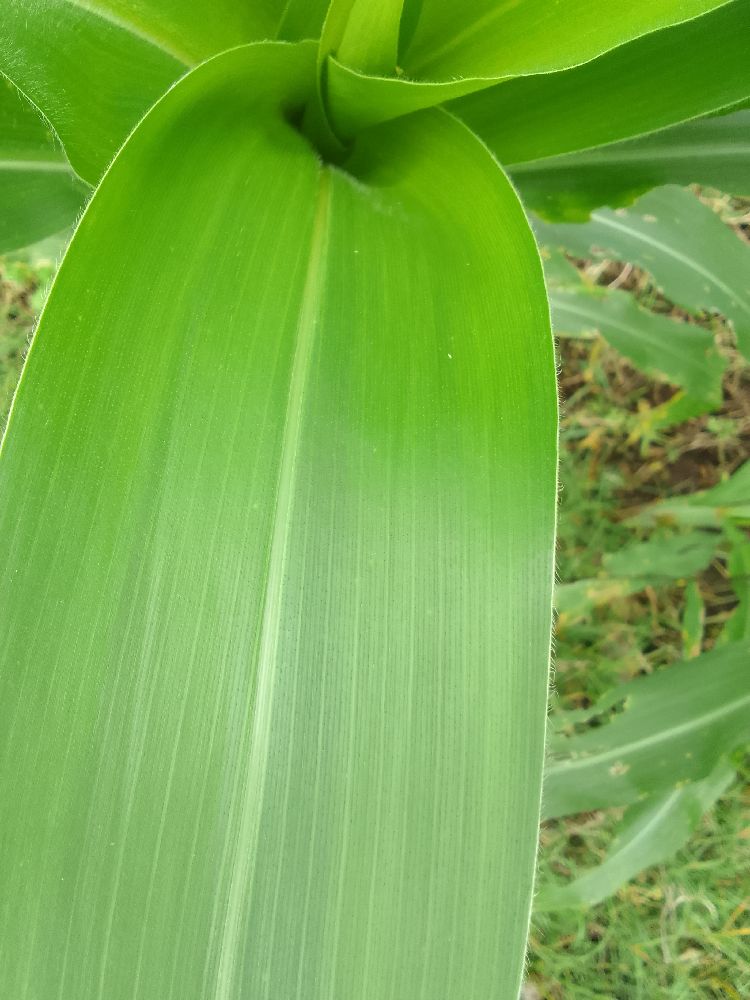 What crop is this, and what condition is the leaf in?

maize, healthy
